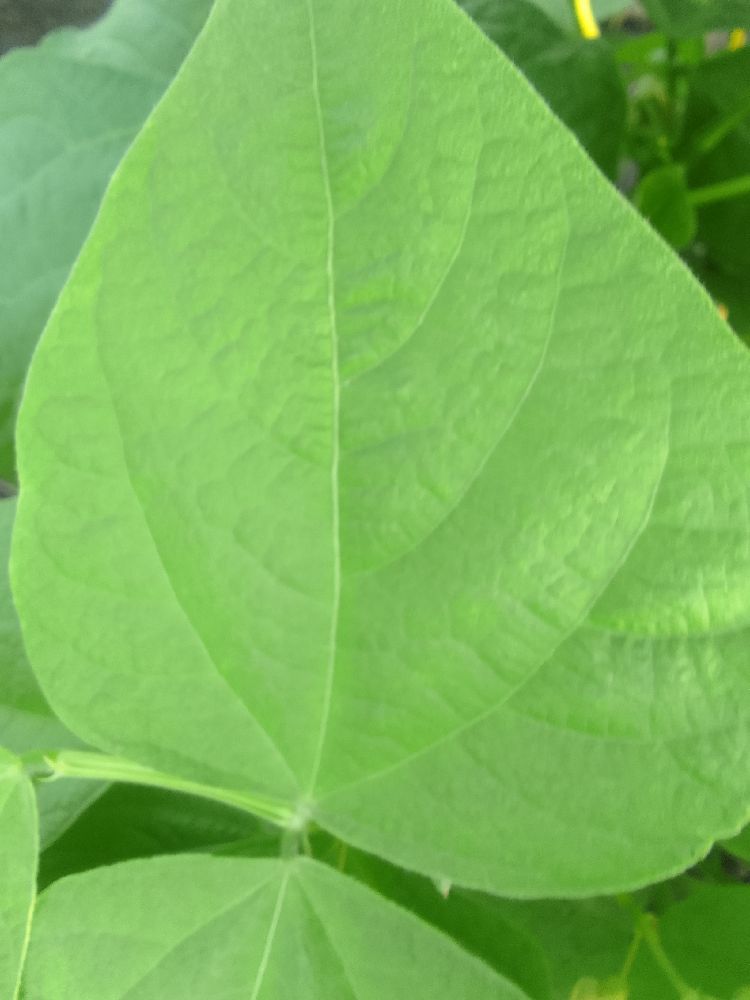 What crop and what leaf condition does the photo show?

common bean, healthy
